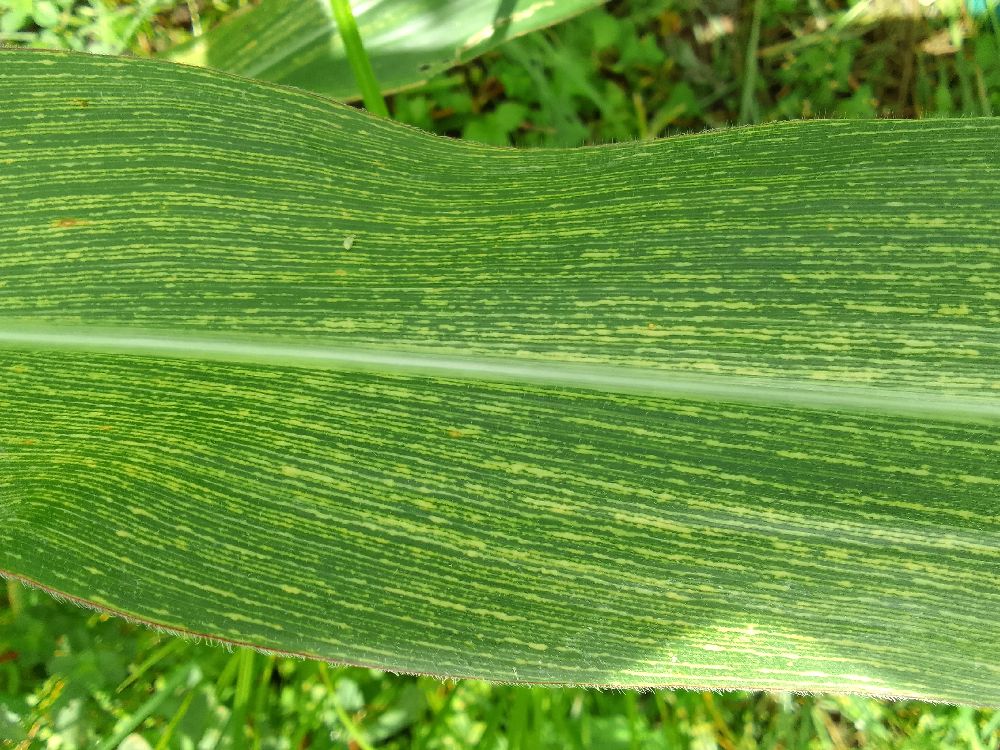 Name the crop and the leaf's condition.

maize, maize streak virus
